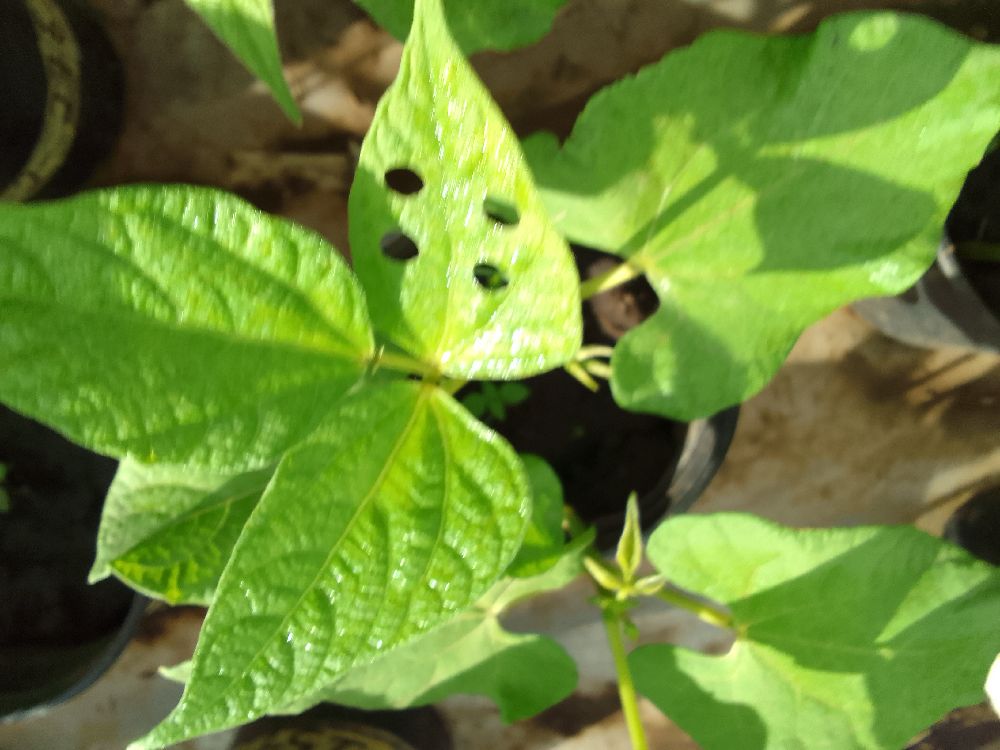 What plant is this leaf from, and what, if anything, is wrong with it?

common bean, healthy
